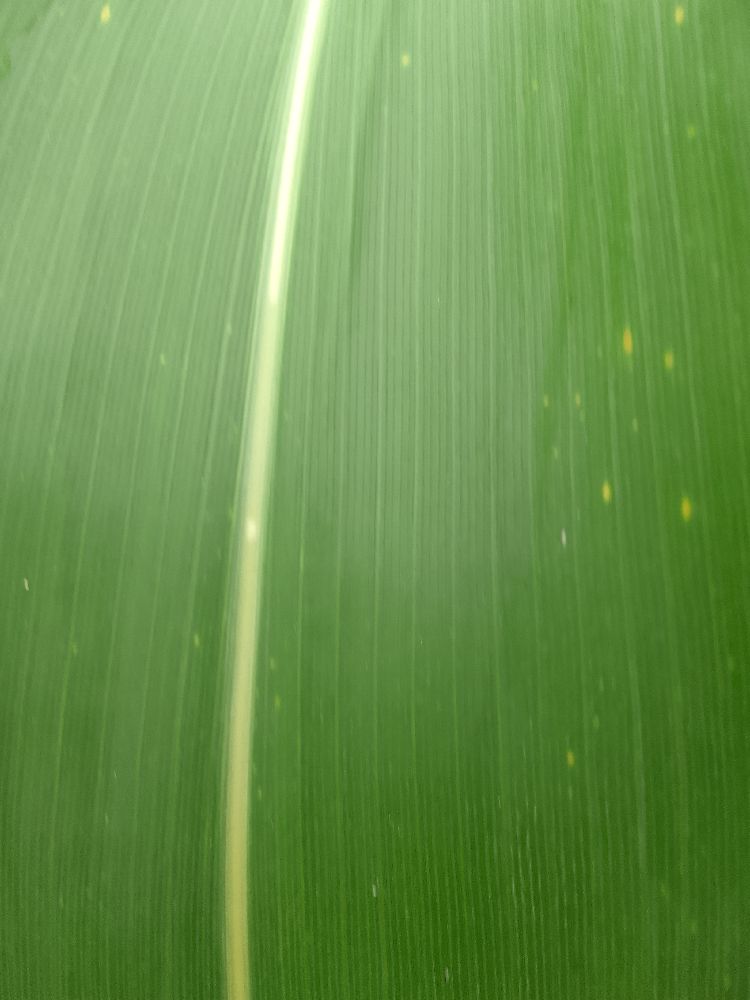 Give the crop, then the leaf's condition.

maize, healthy
